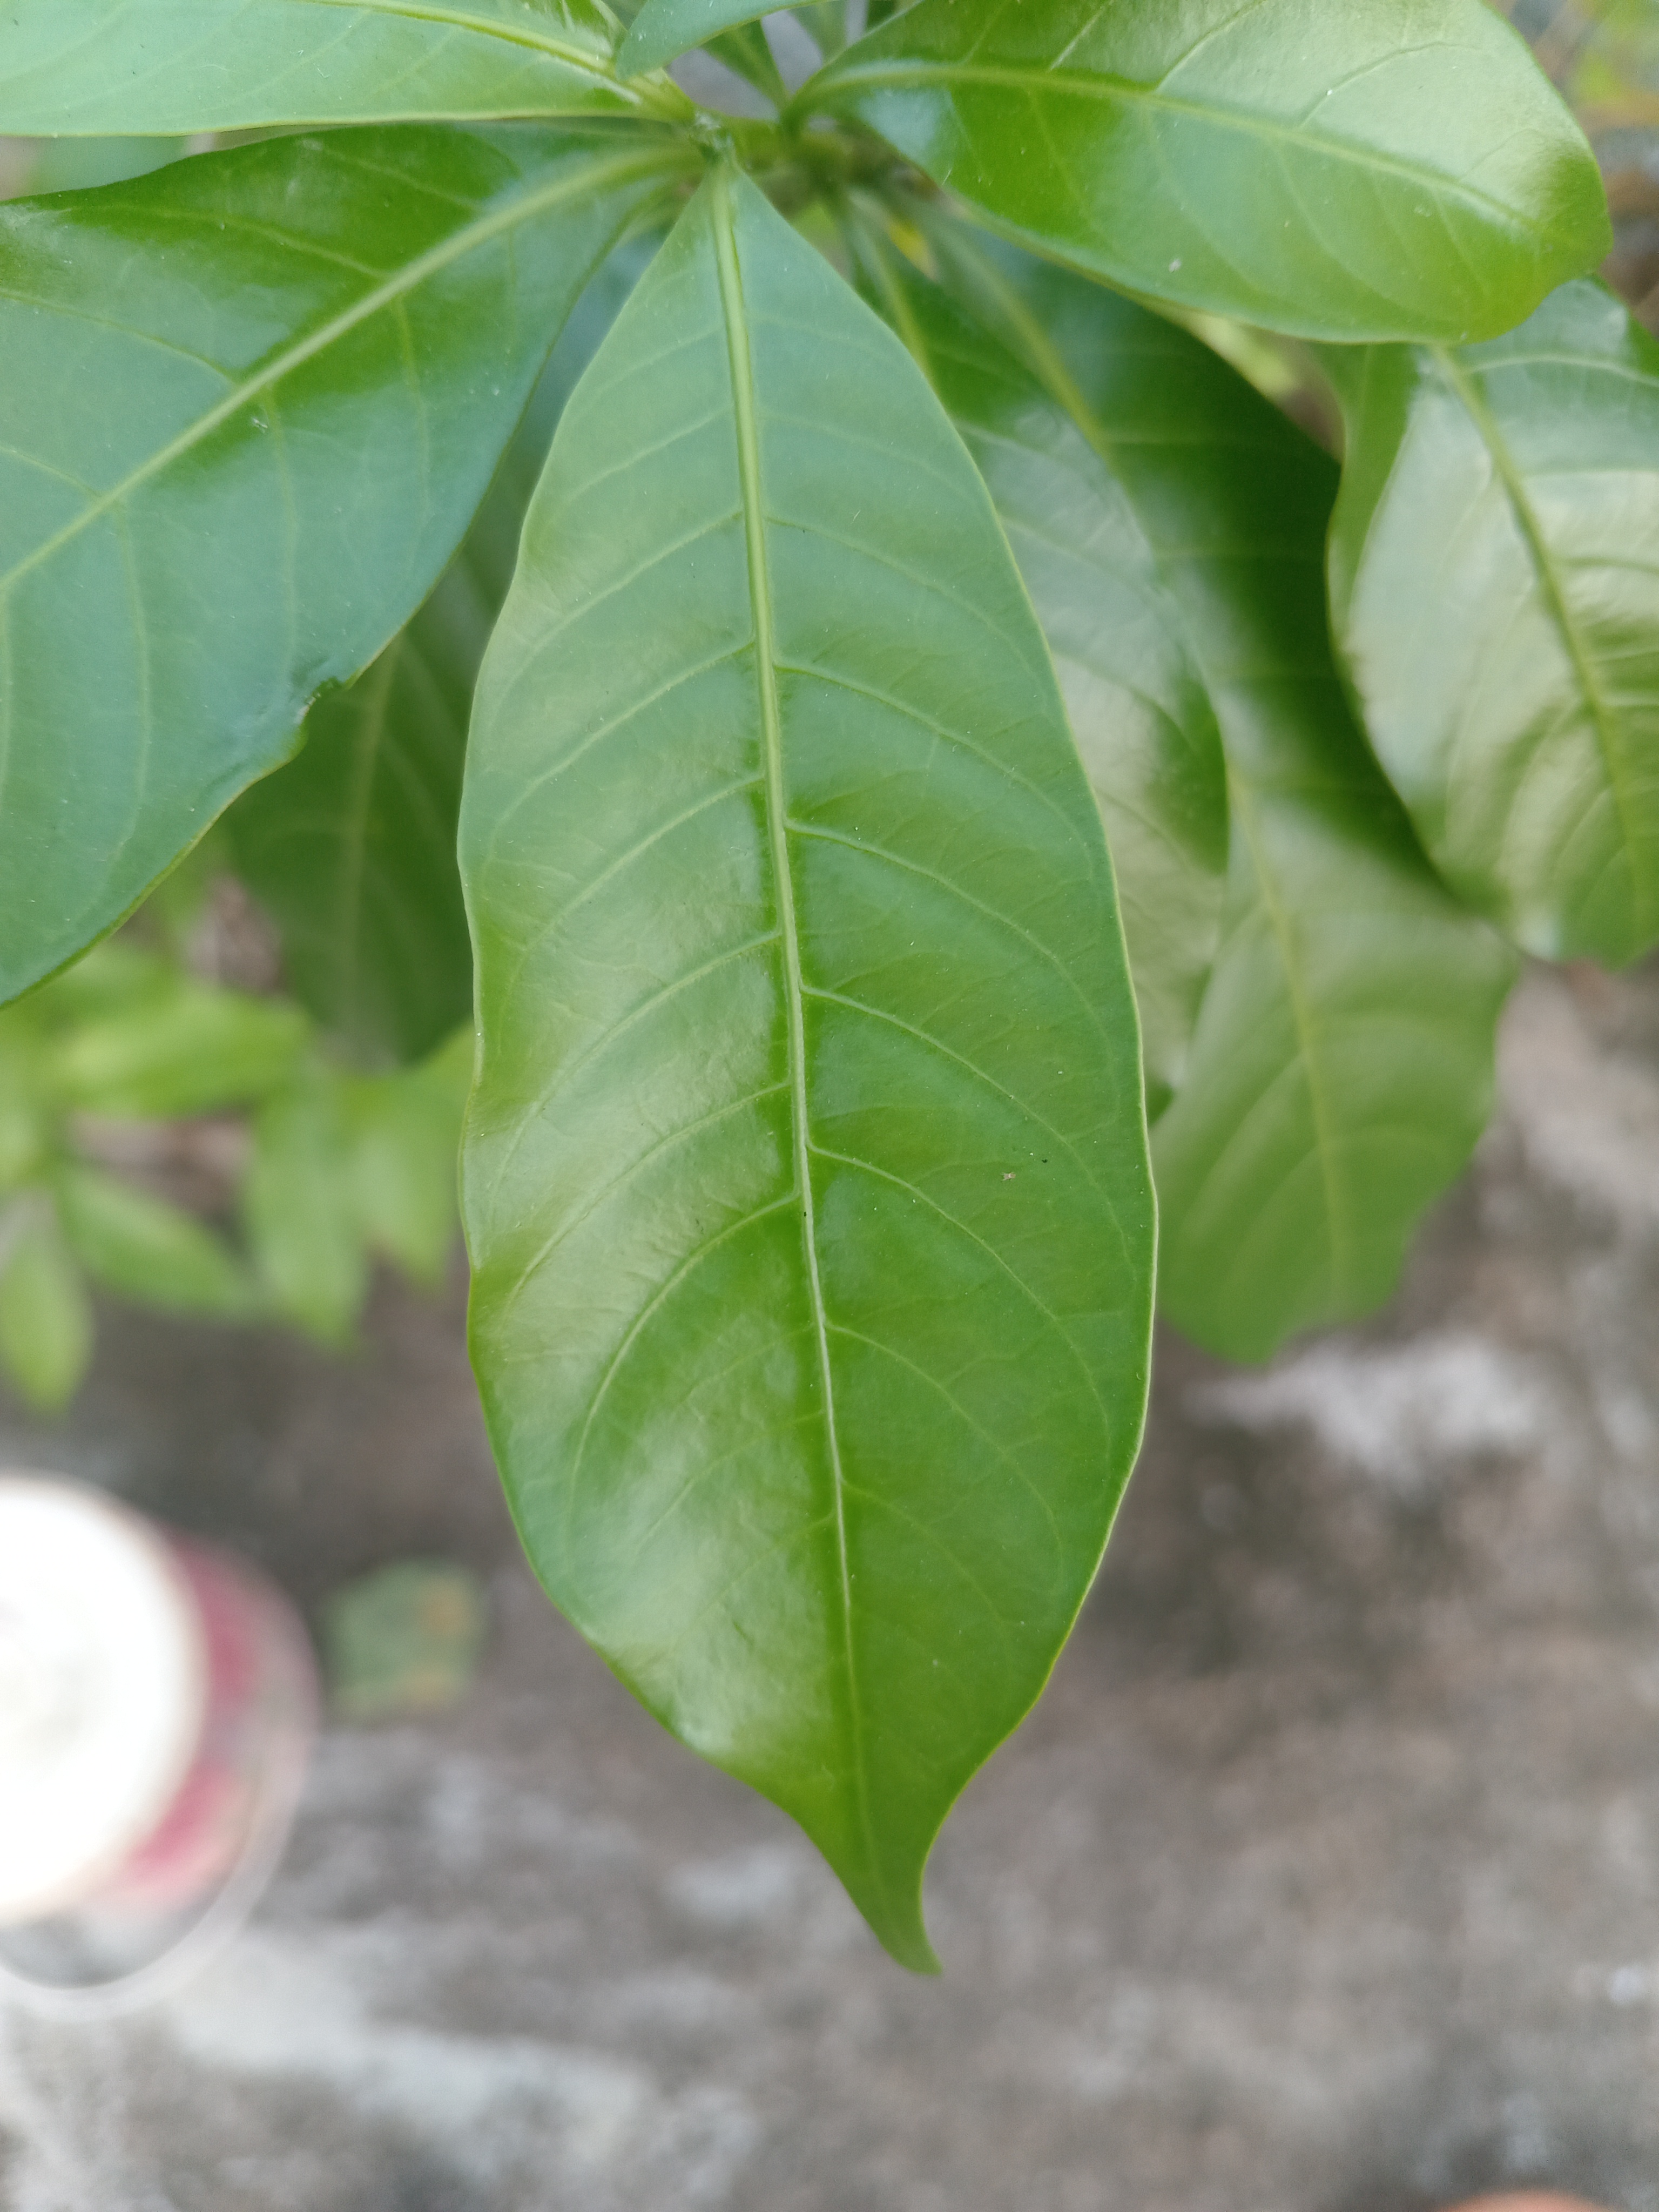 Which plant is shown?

togor
